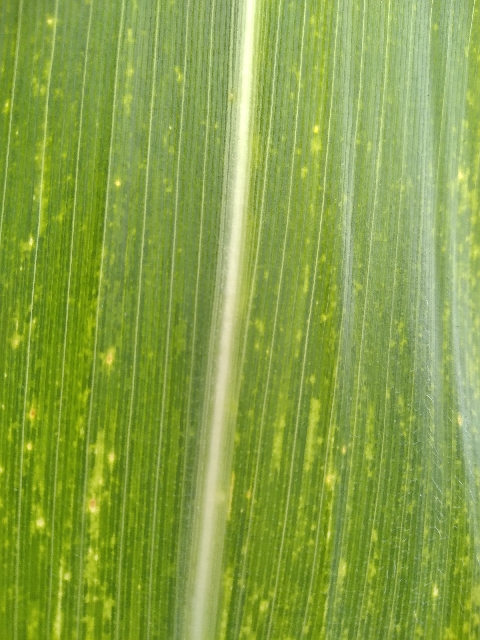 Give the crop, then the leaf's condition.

maize, maize lethal necrosis
